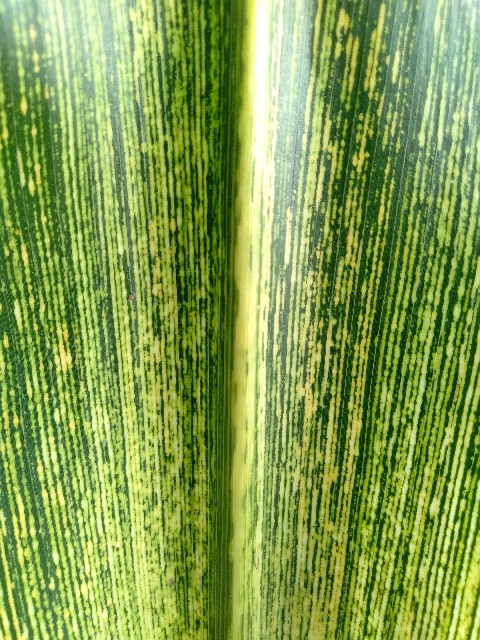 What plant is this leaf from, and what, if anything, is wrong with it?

maize, maize streak virus
